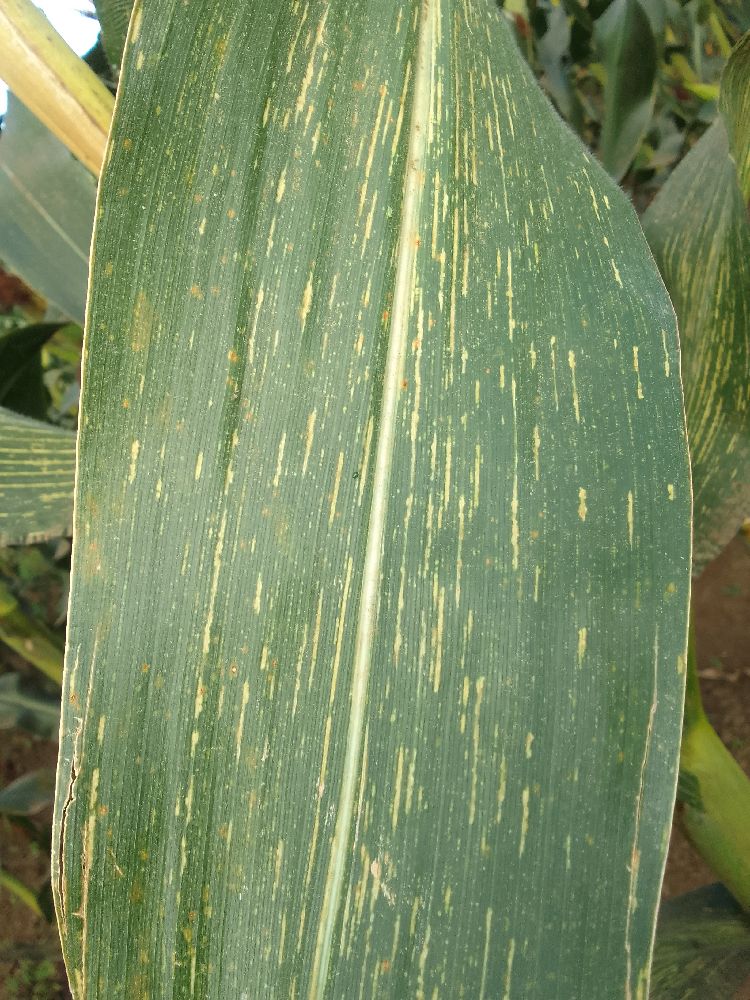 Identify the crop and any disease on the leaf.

maize, maize streak virus
